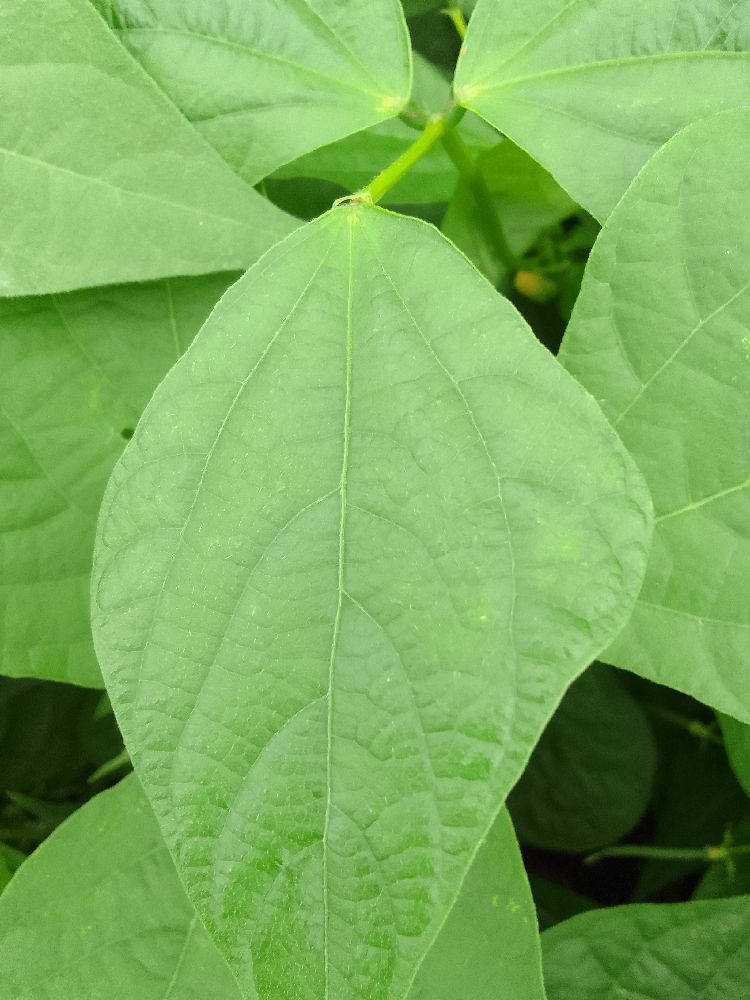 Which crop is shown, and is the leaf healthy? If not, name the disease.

common bean, healthy
